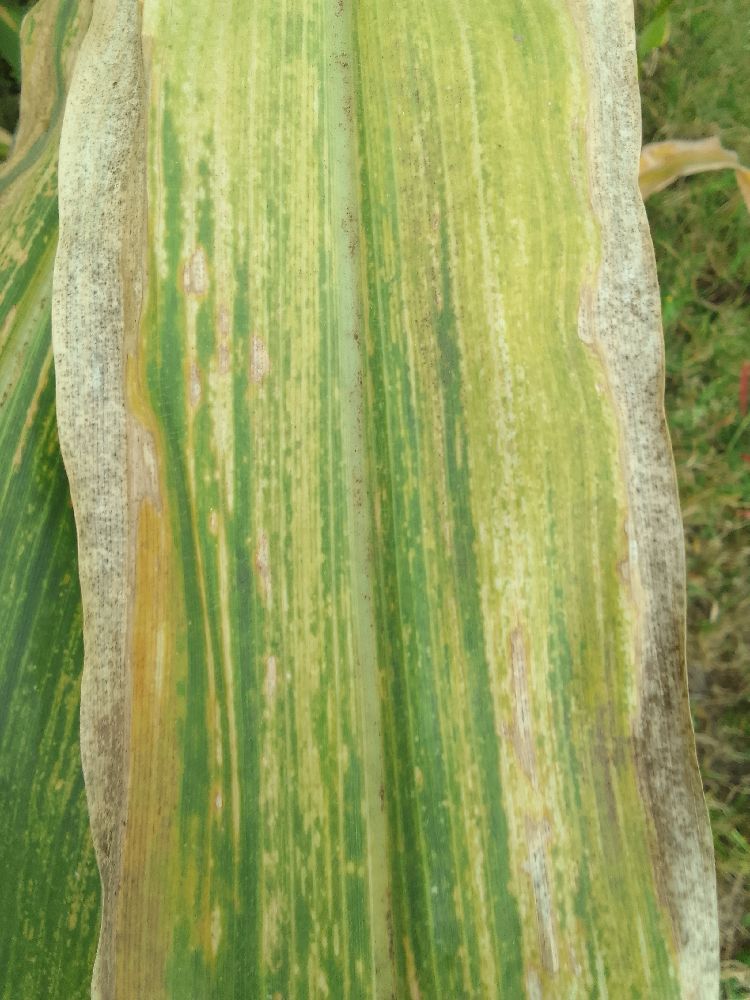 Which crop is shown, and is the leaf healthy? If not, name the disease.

maize, maize lethal necrosis
